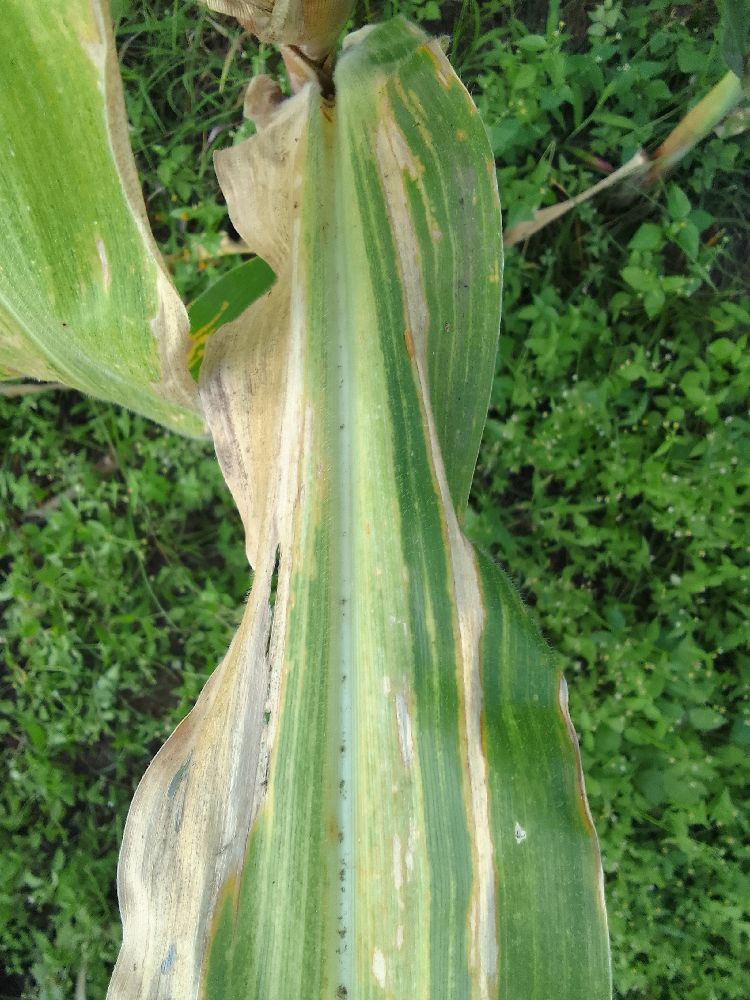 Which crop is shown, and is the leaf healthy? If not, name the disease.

maize, maize lethal necrosis
